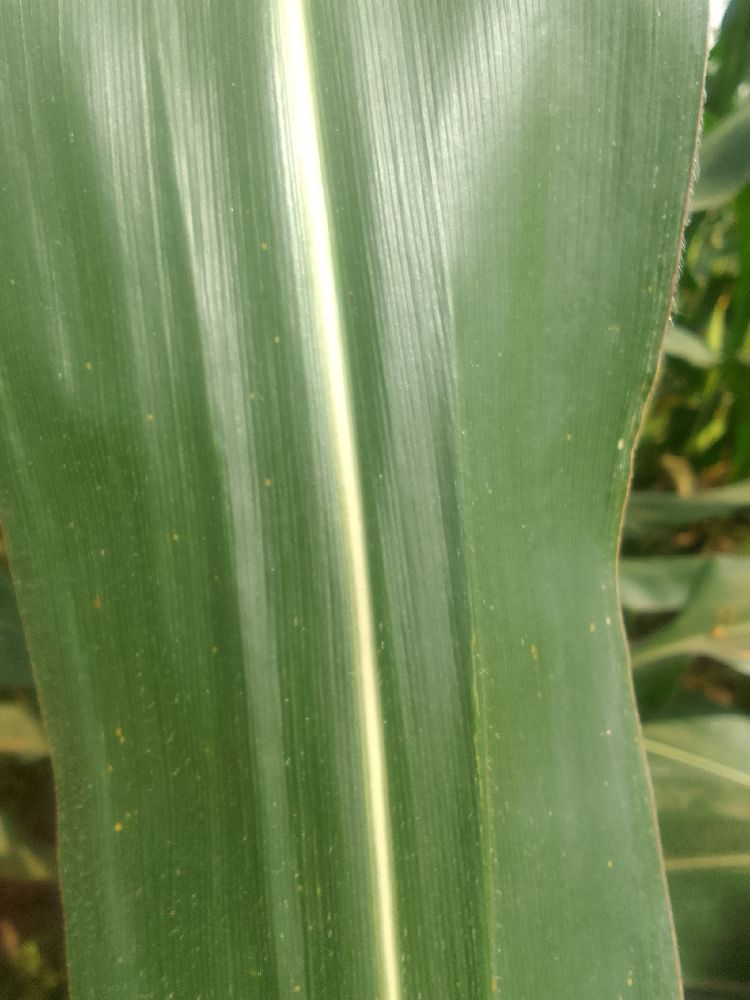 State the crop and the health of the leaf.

maize, healthy
